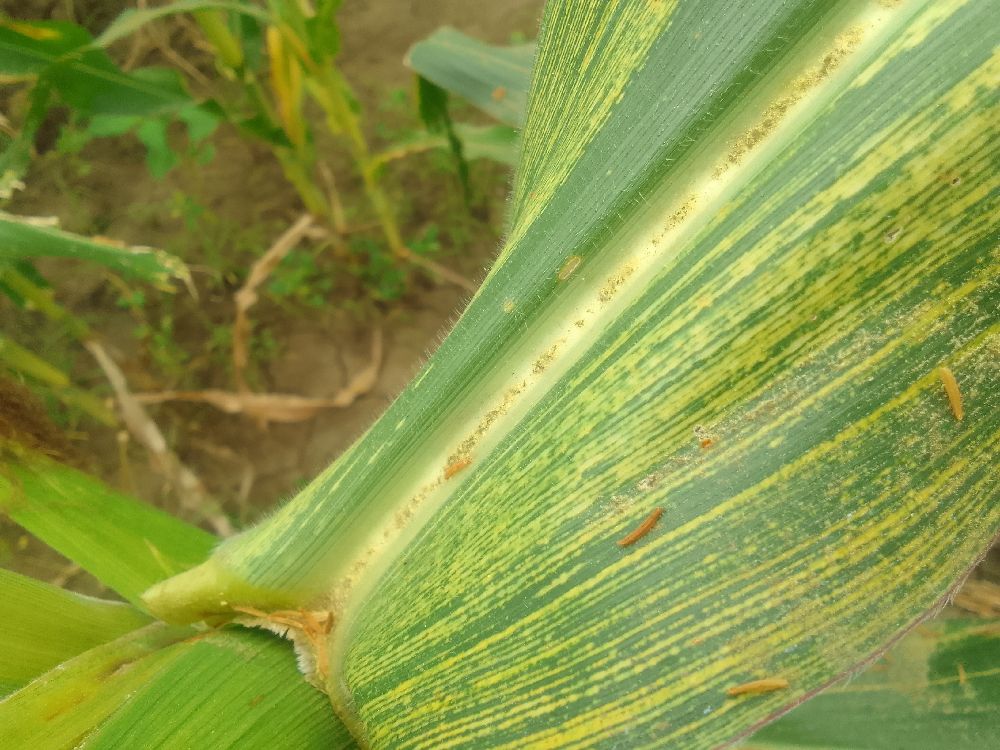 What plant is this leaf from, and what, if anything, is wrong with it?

maize, maize streak virus
